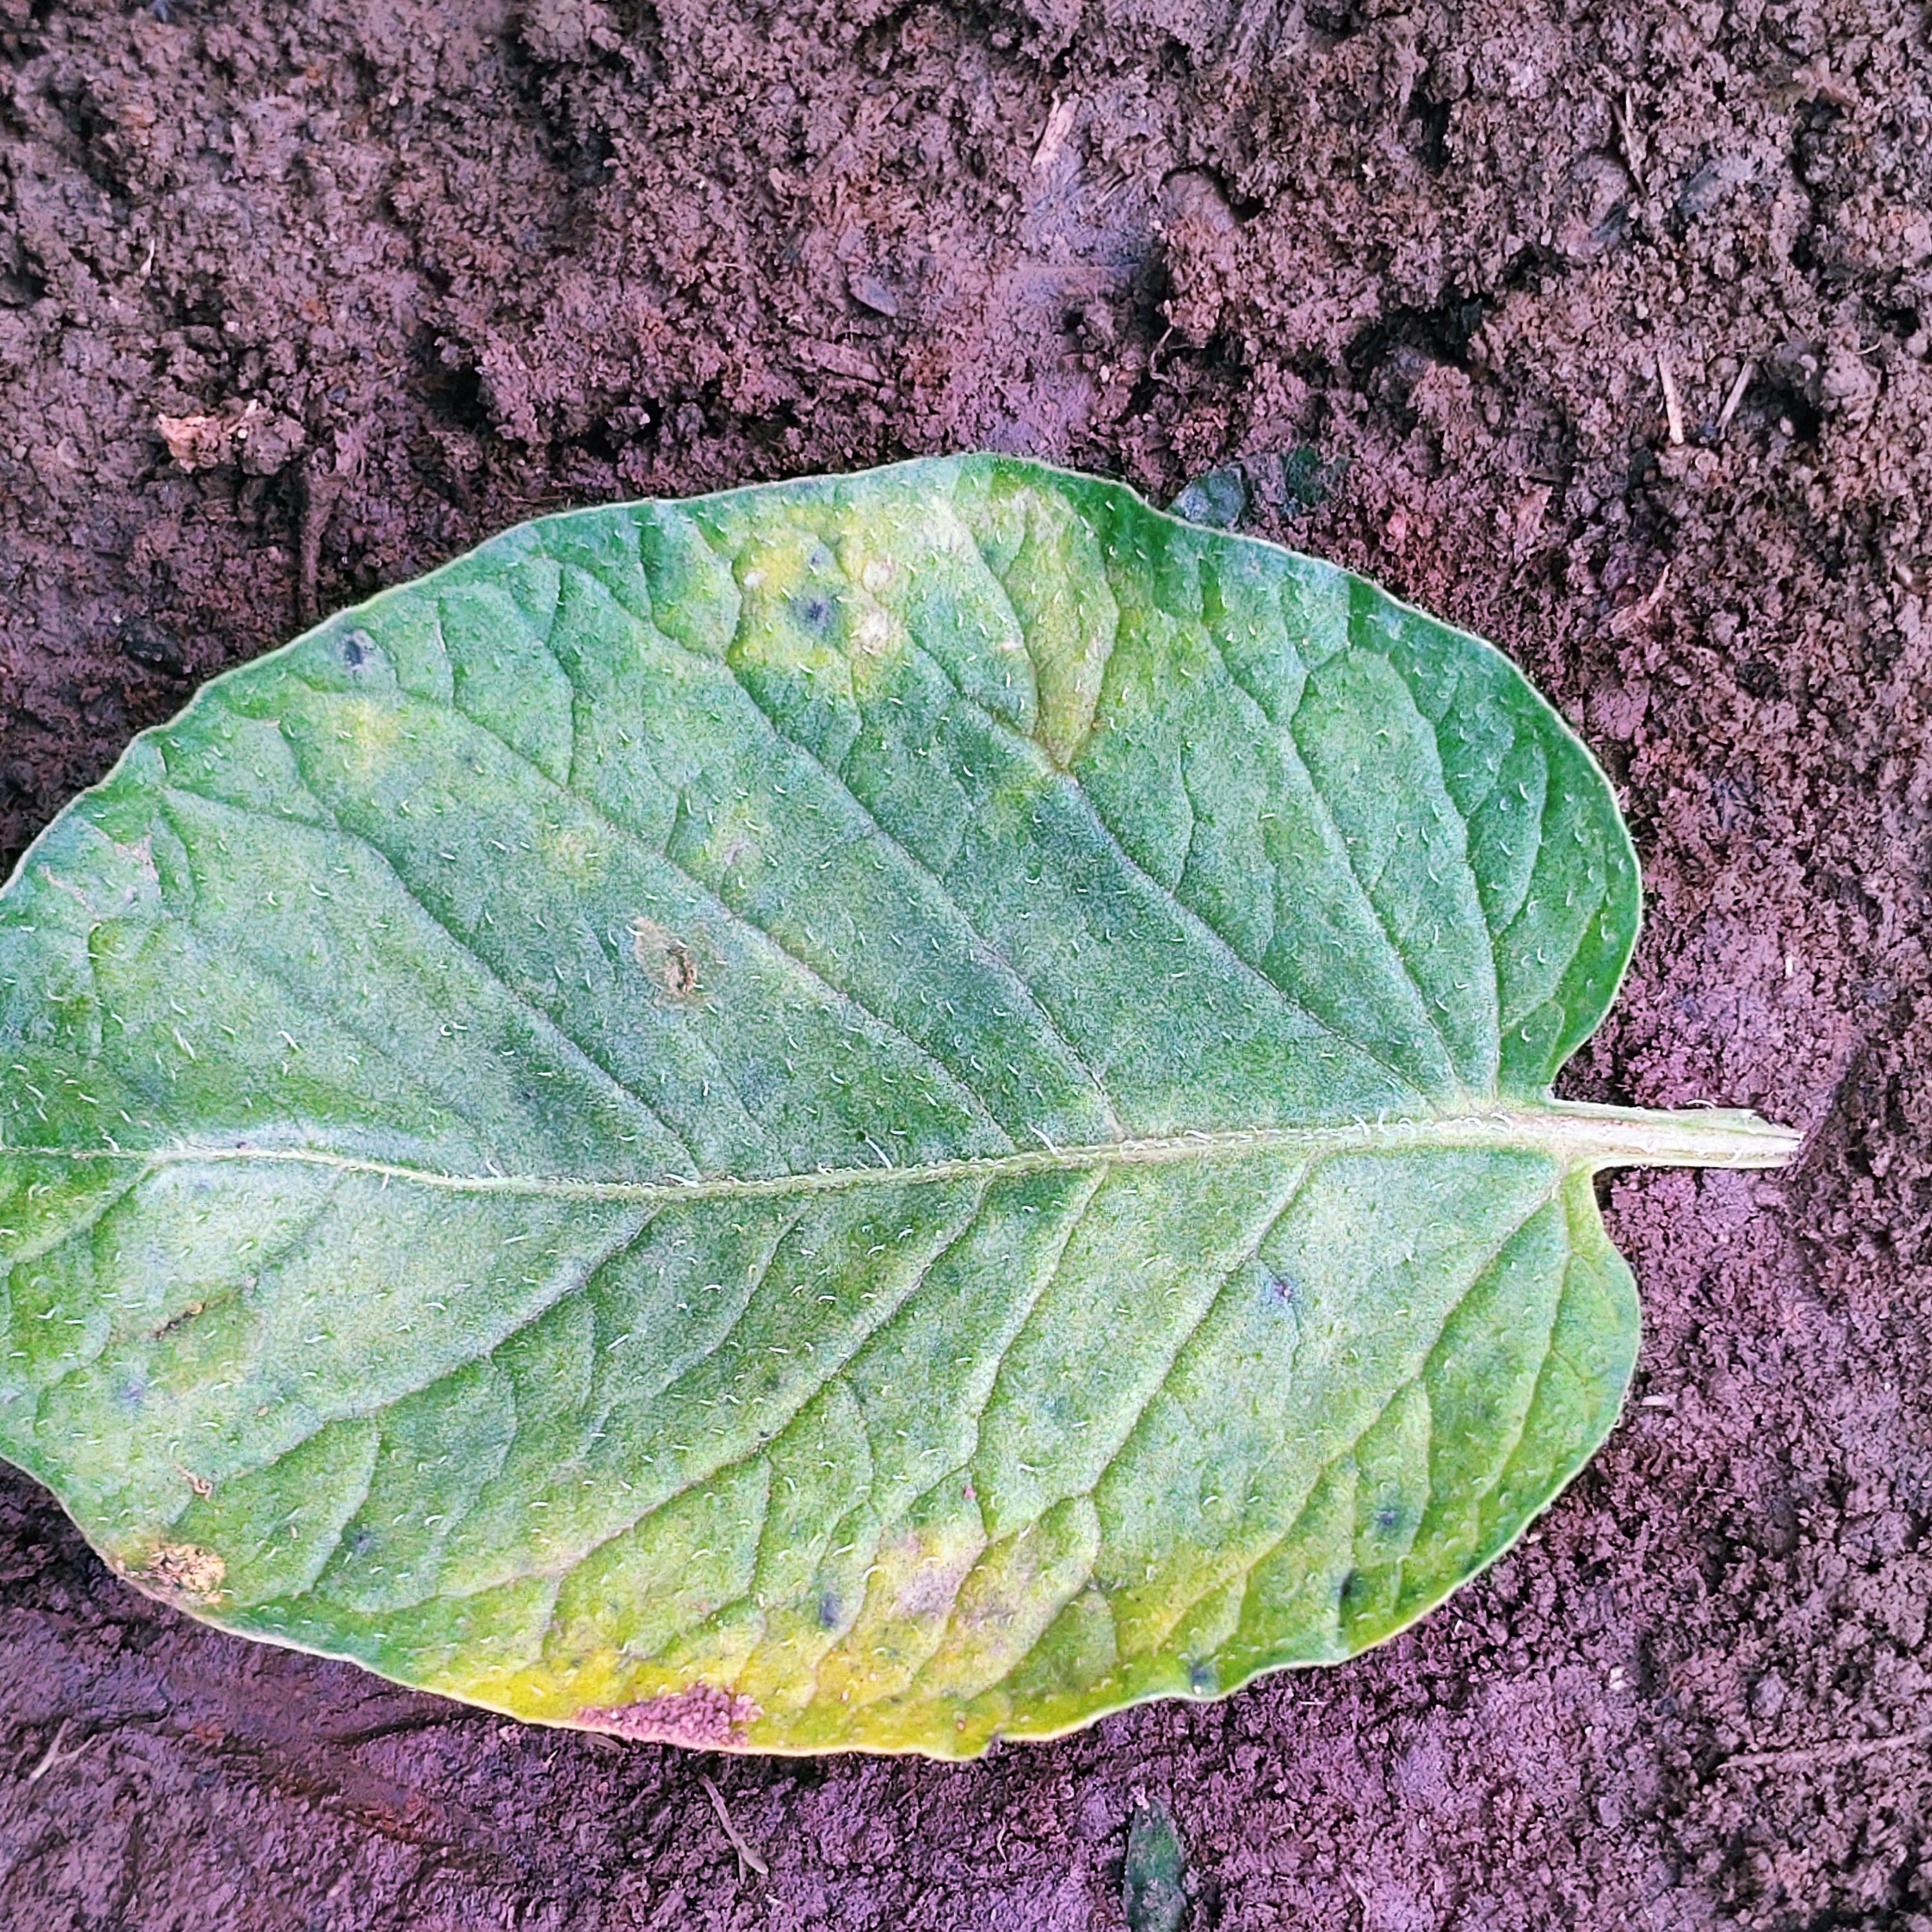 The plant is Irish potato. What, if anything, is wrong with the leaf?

late blight
